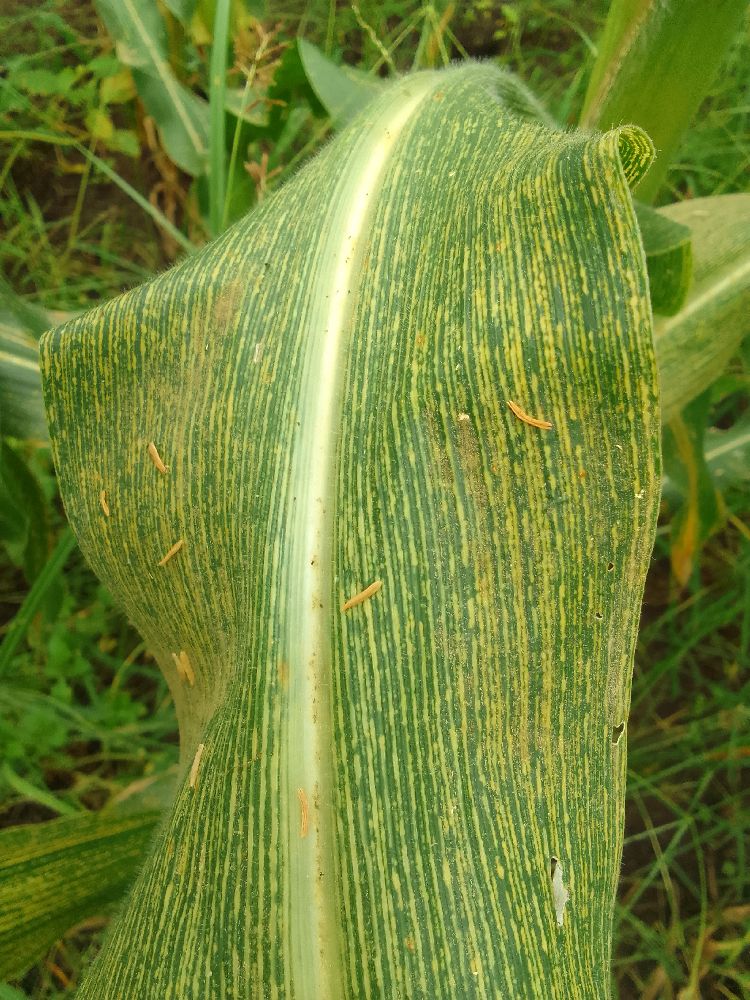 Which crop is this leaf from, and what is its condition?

maize, maize streak virus
